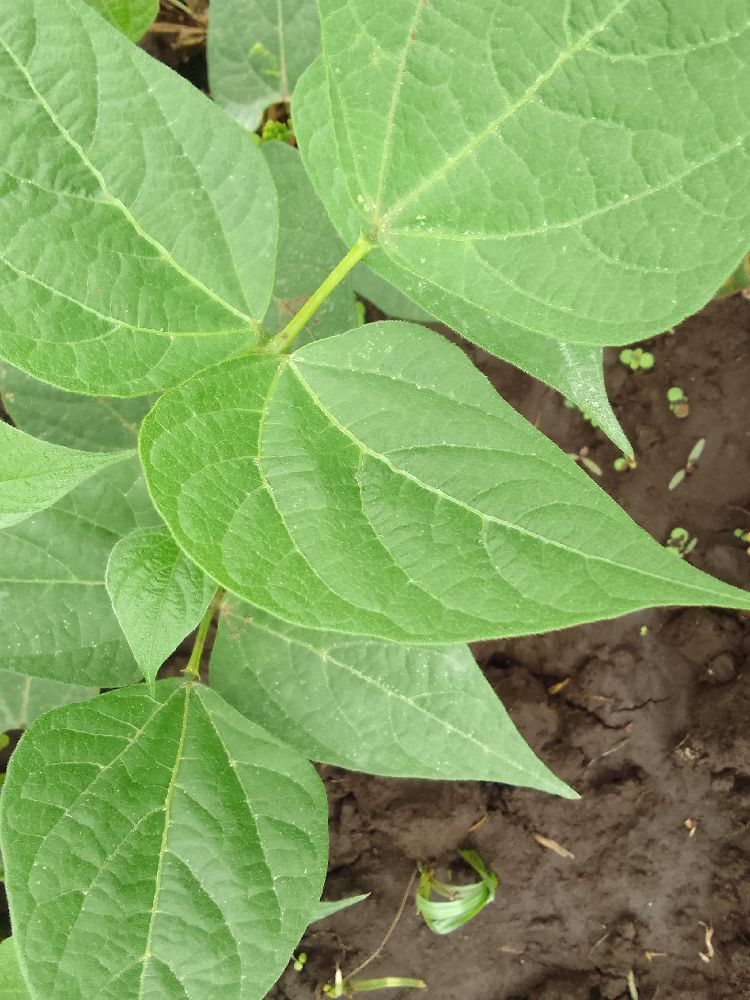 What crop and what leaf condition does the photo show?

common bean, healthy
